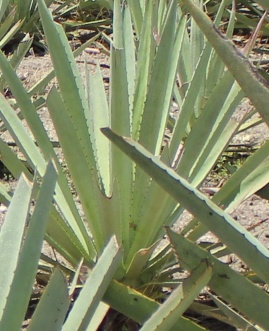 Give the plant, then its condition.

agave, yellow
